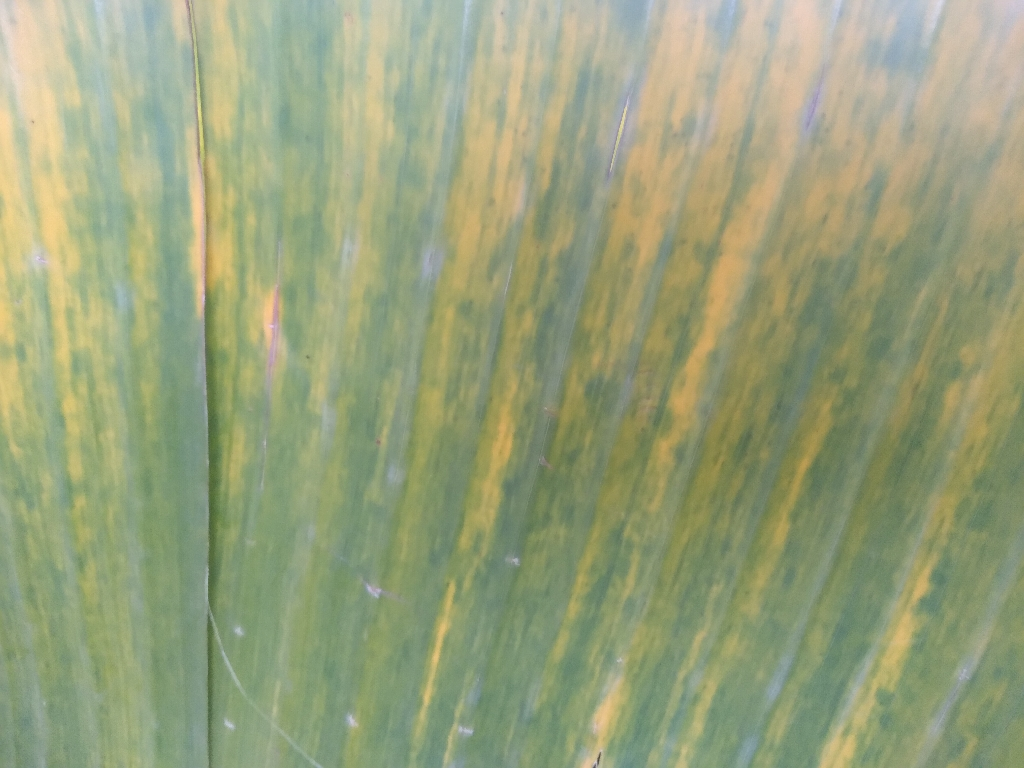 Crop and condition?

banana, fusarium wilt race 1
